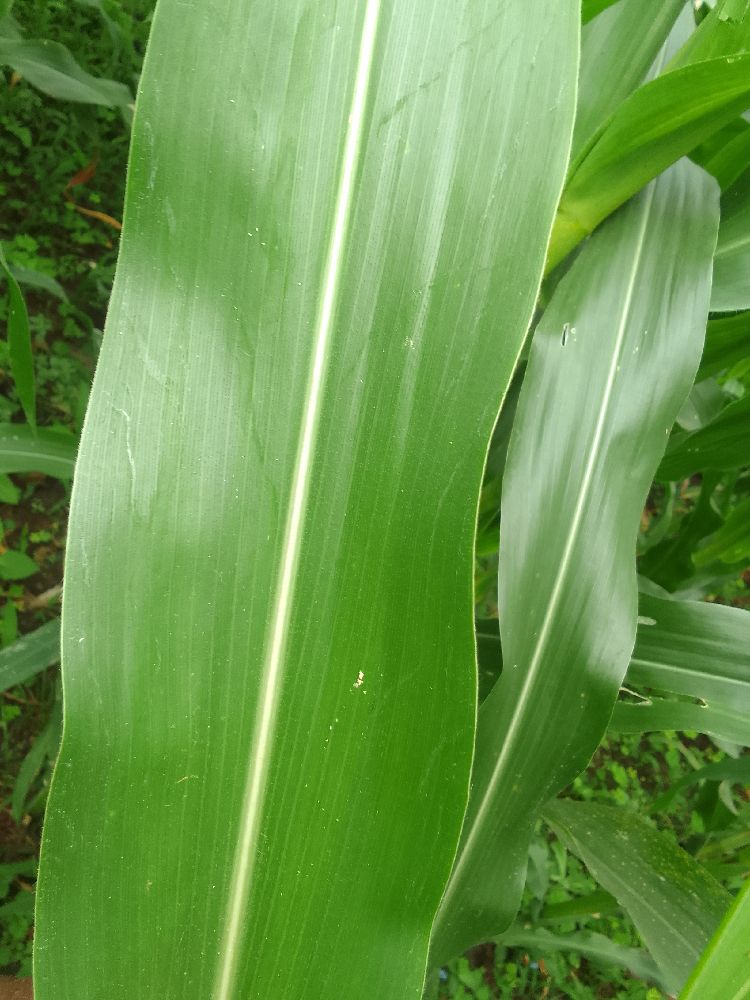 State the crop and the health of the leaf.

maize, healthy
